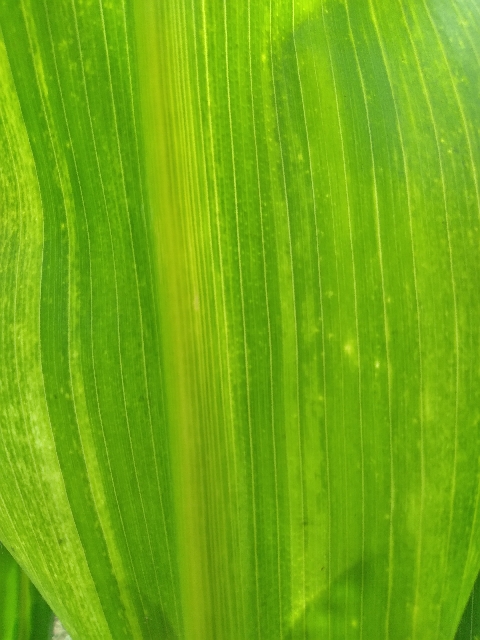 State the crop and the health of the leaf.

maize, maize lethal necrosis
